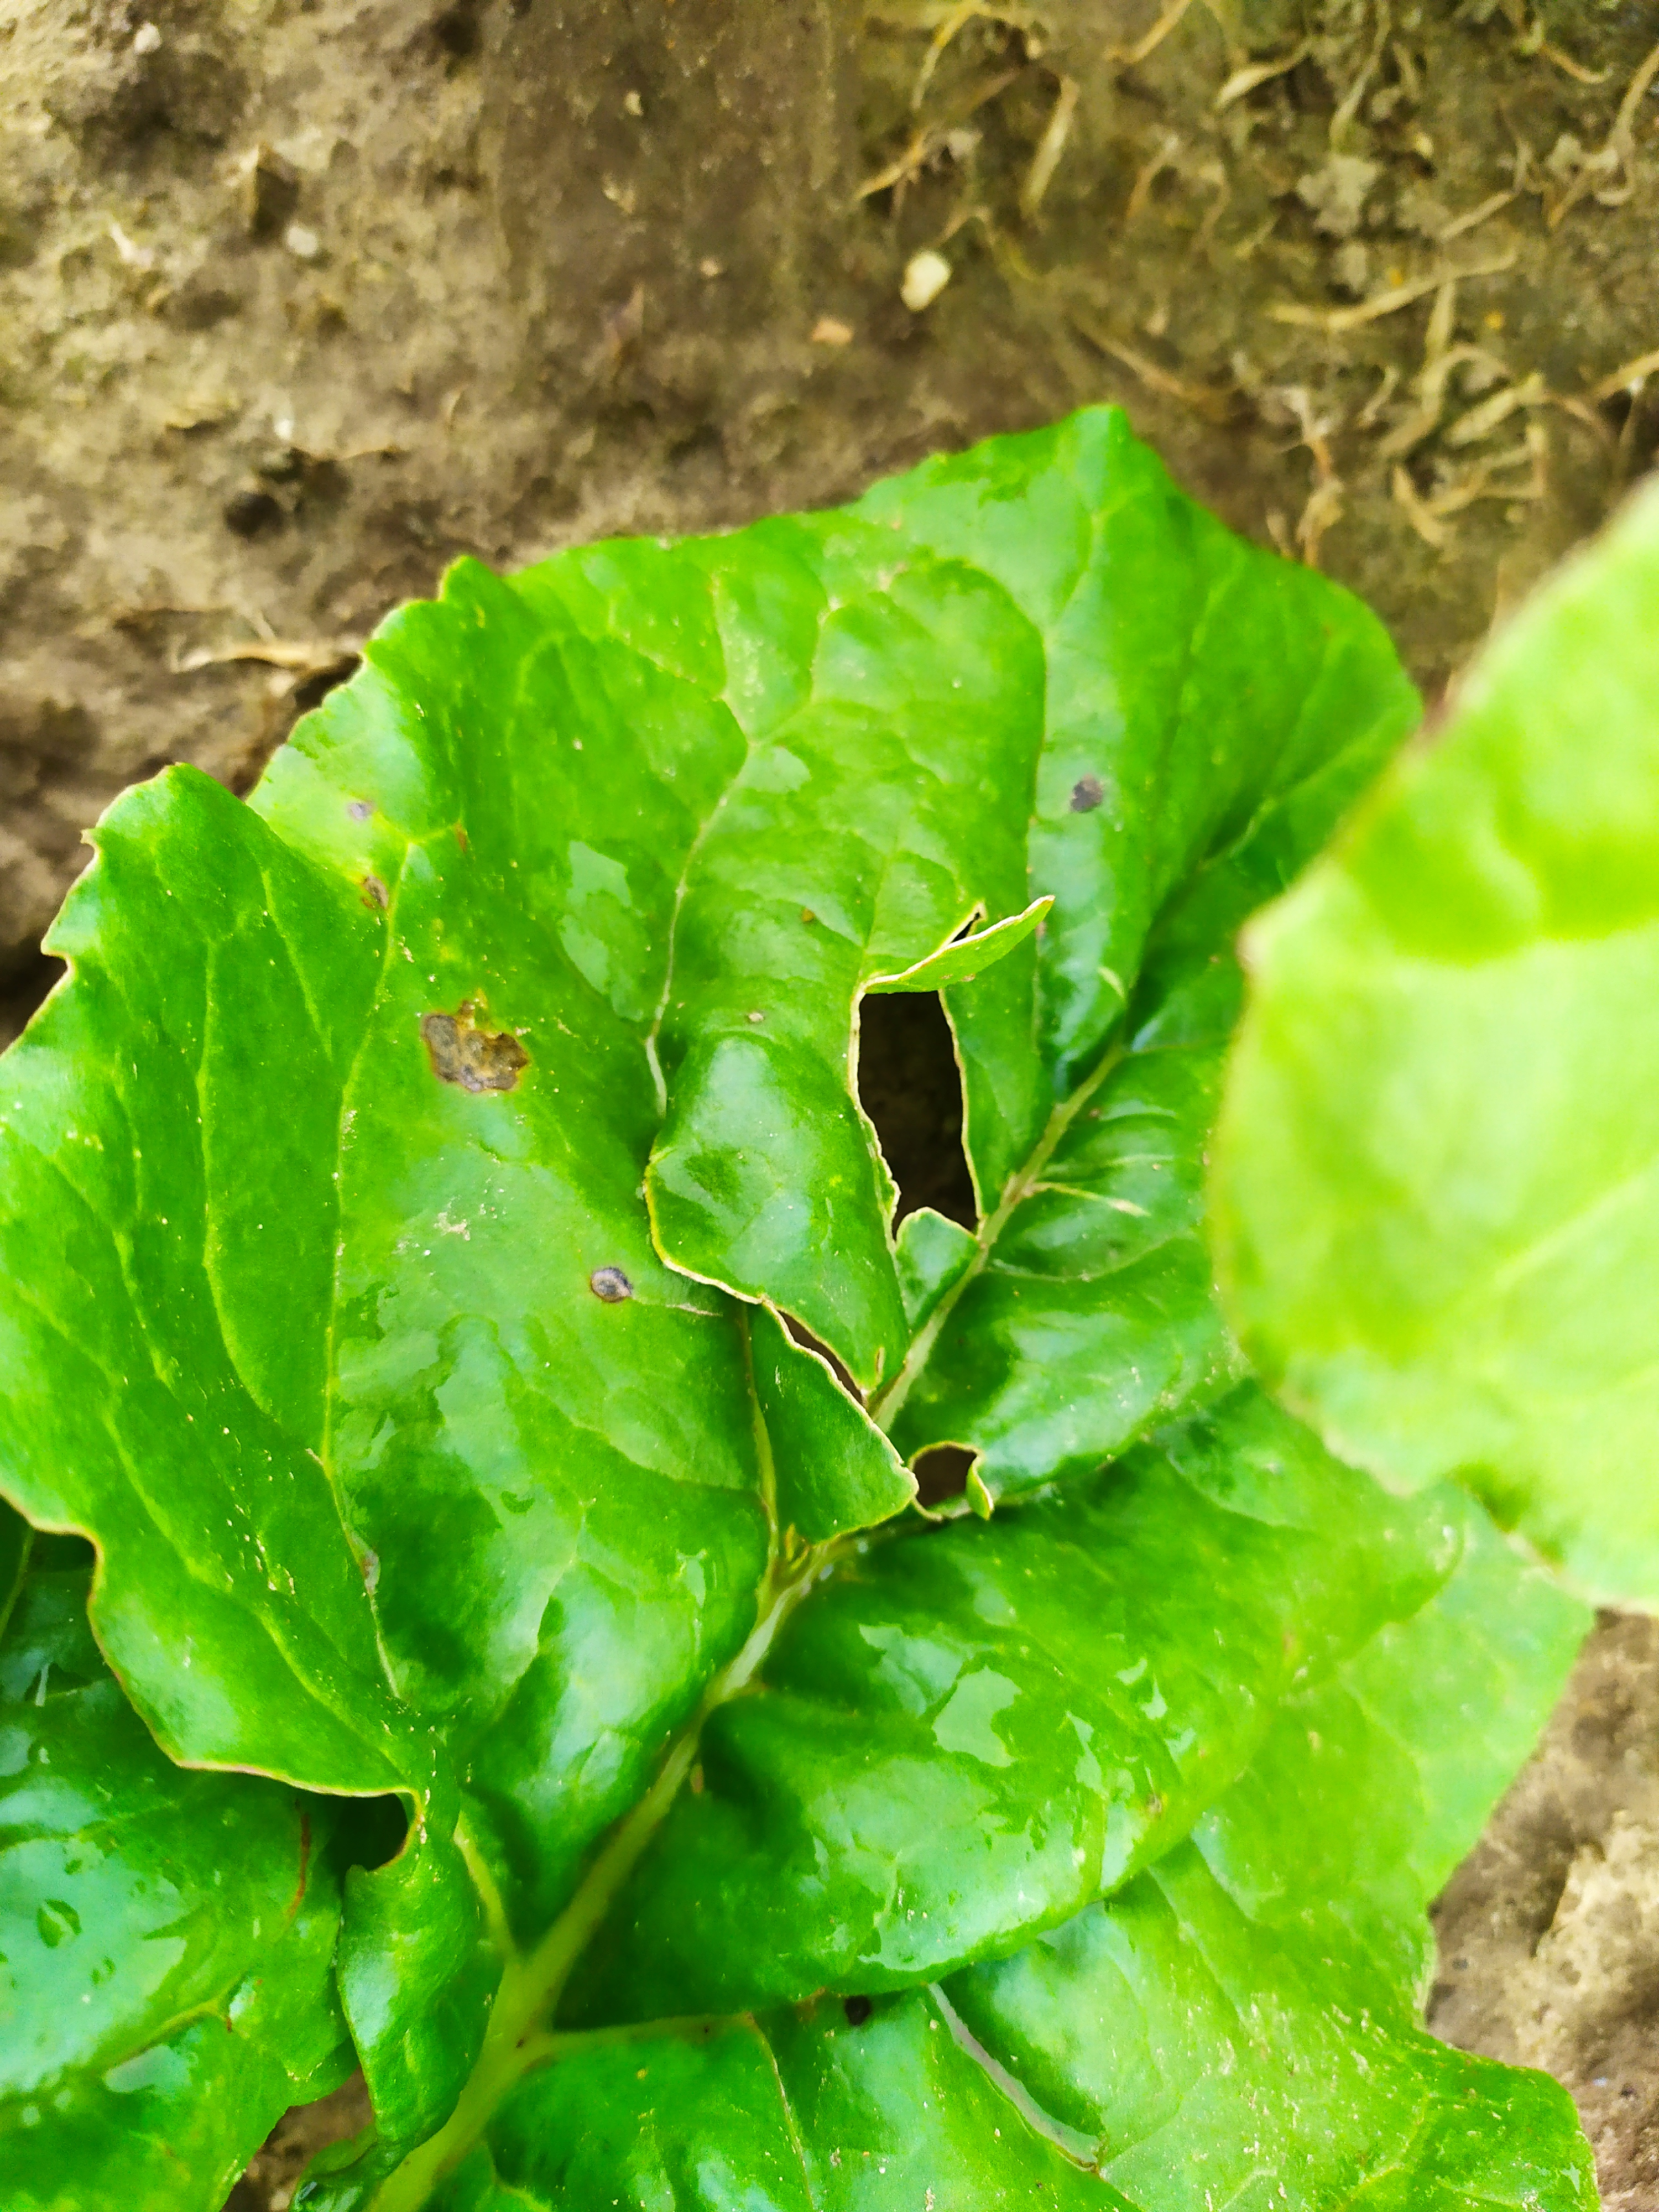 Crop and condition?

beet, cercospora
